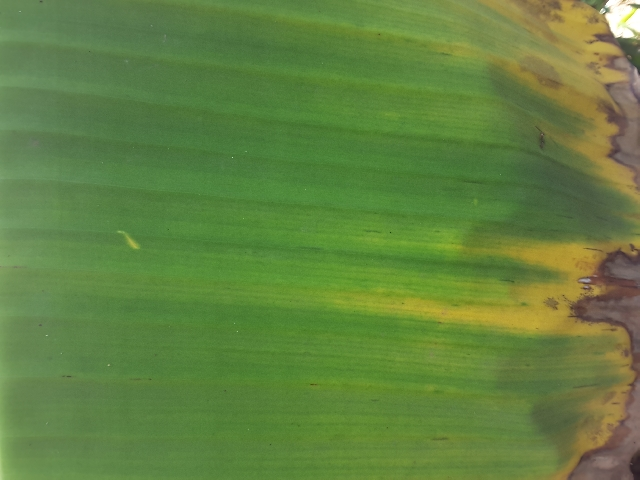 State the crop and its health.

banana, fusarium wilt race 1
